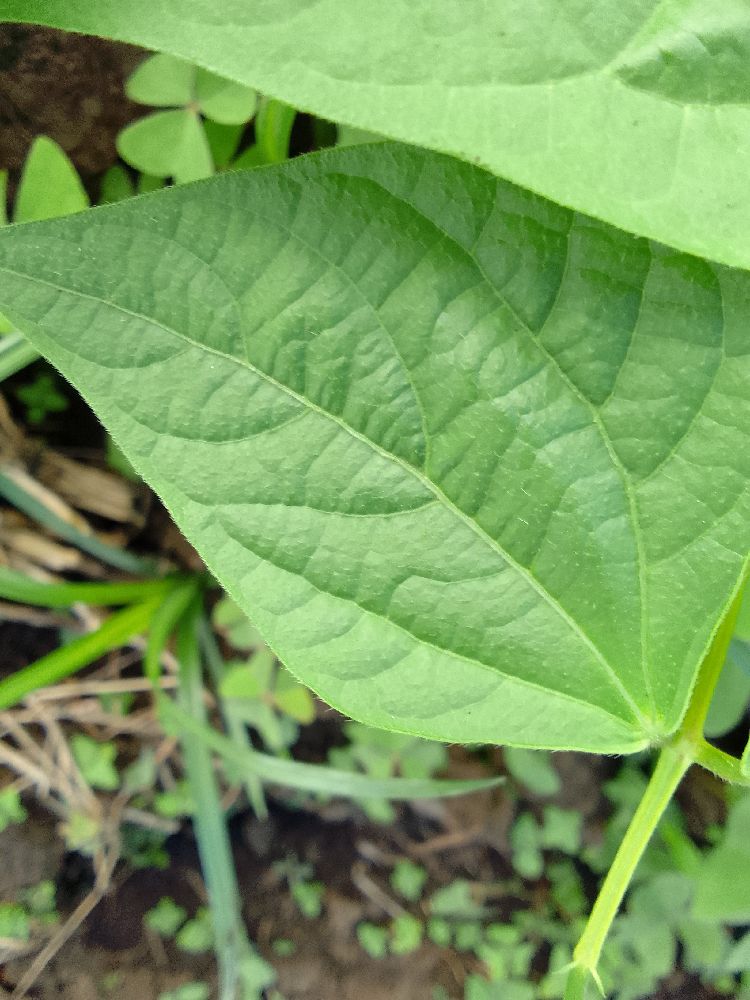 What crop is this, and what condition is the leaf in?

common bean, healthy
